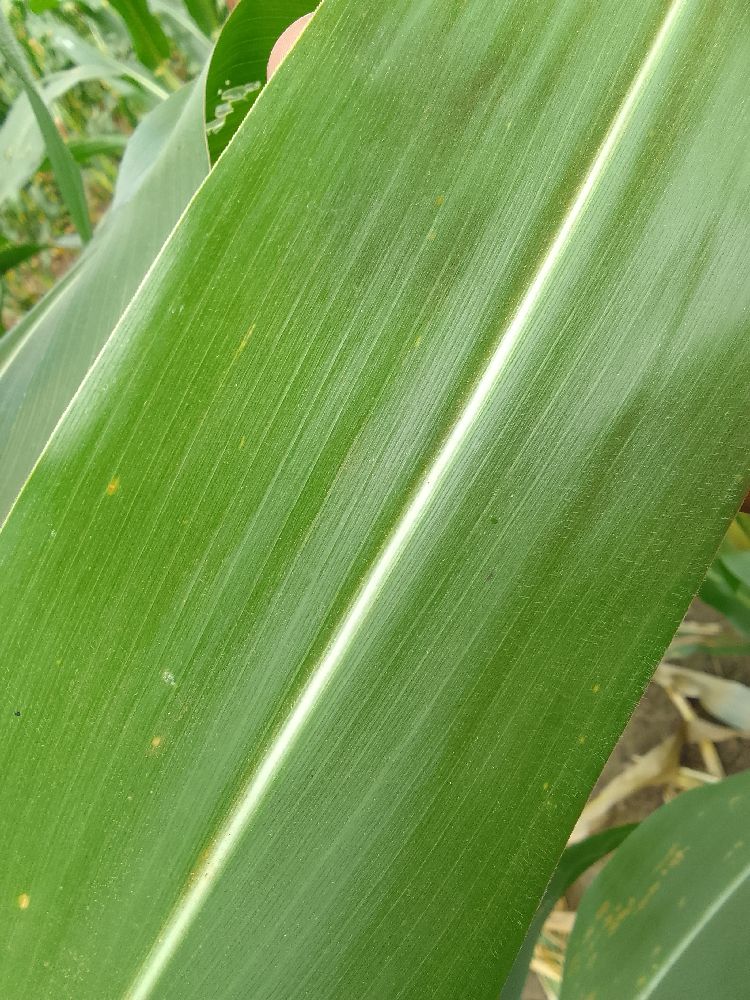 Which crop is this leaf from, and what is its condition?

maize, healthy
